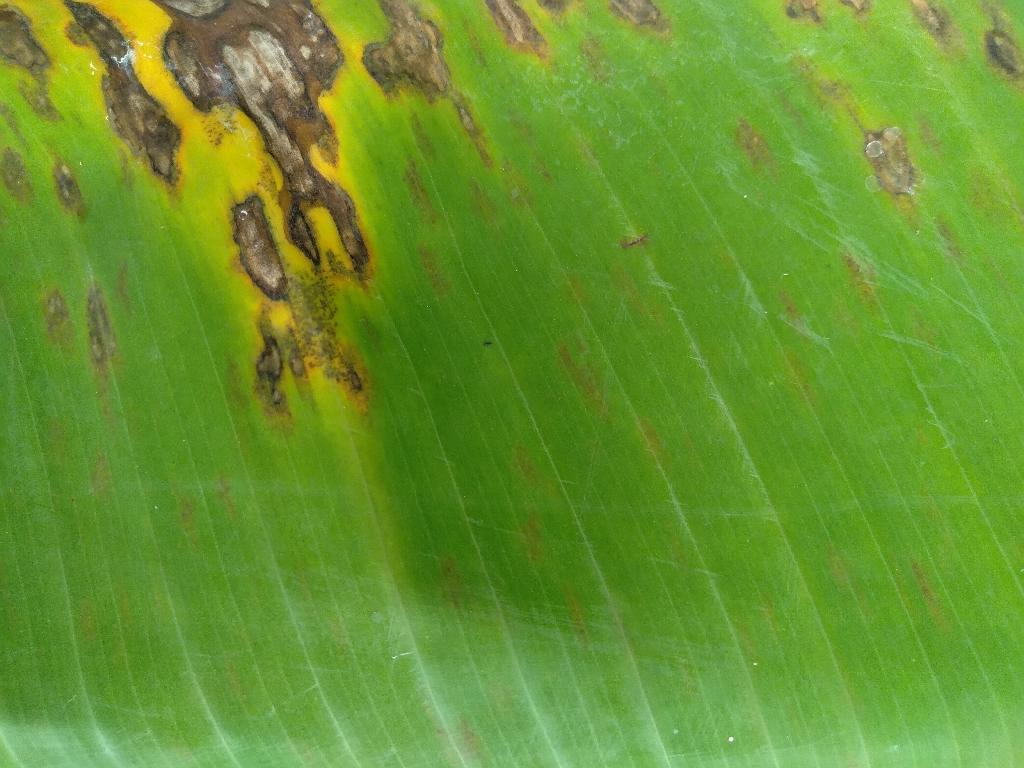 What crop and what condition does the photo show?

banana, black sigatoka
